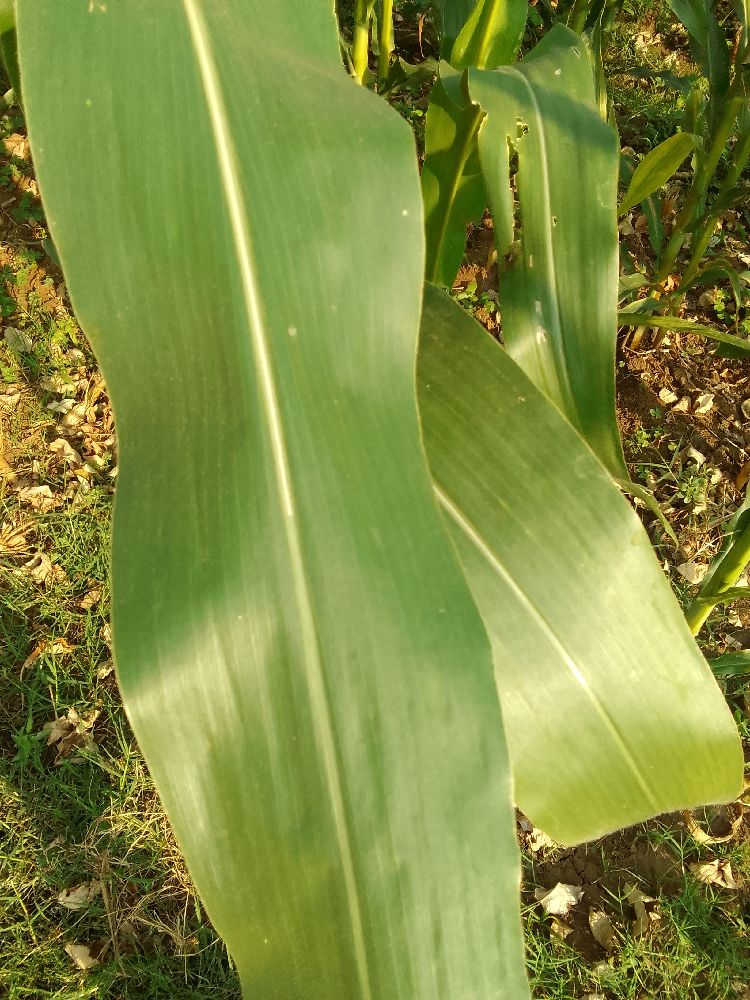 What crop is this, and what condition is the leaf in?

maize, healthy
